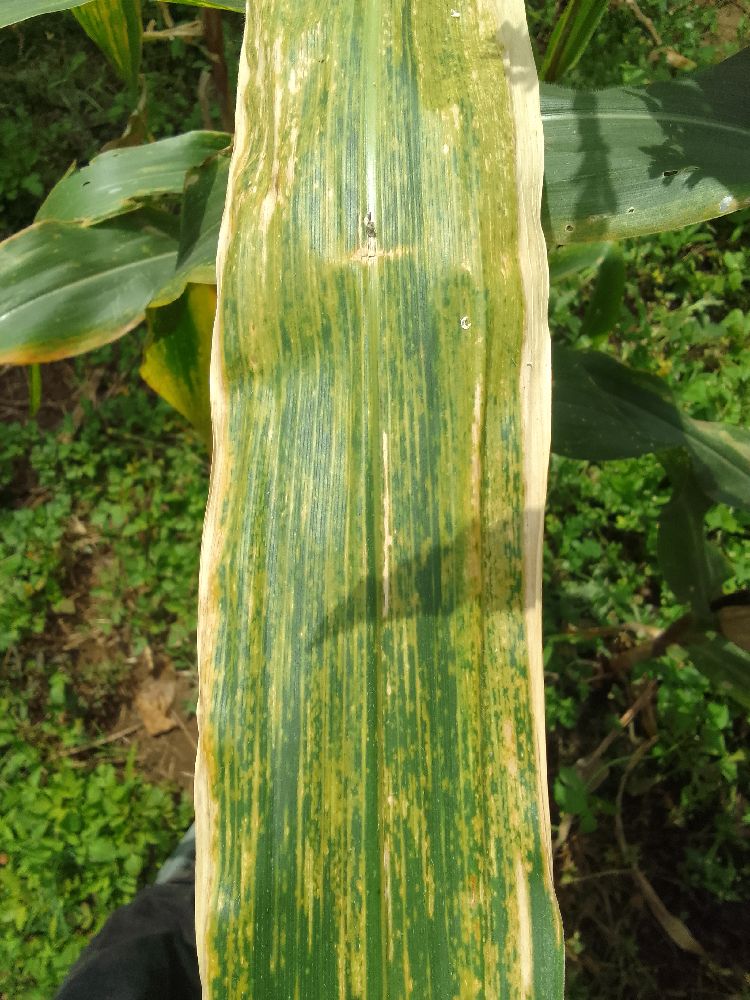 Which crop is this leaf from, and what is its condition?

maize, maize lethal necrosis
